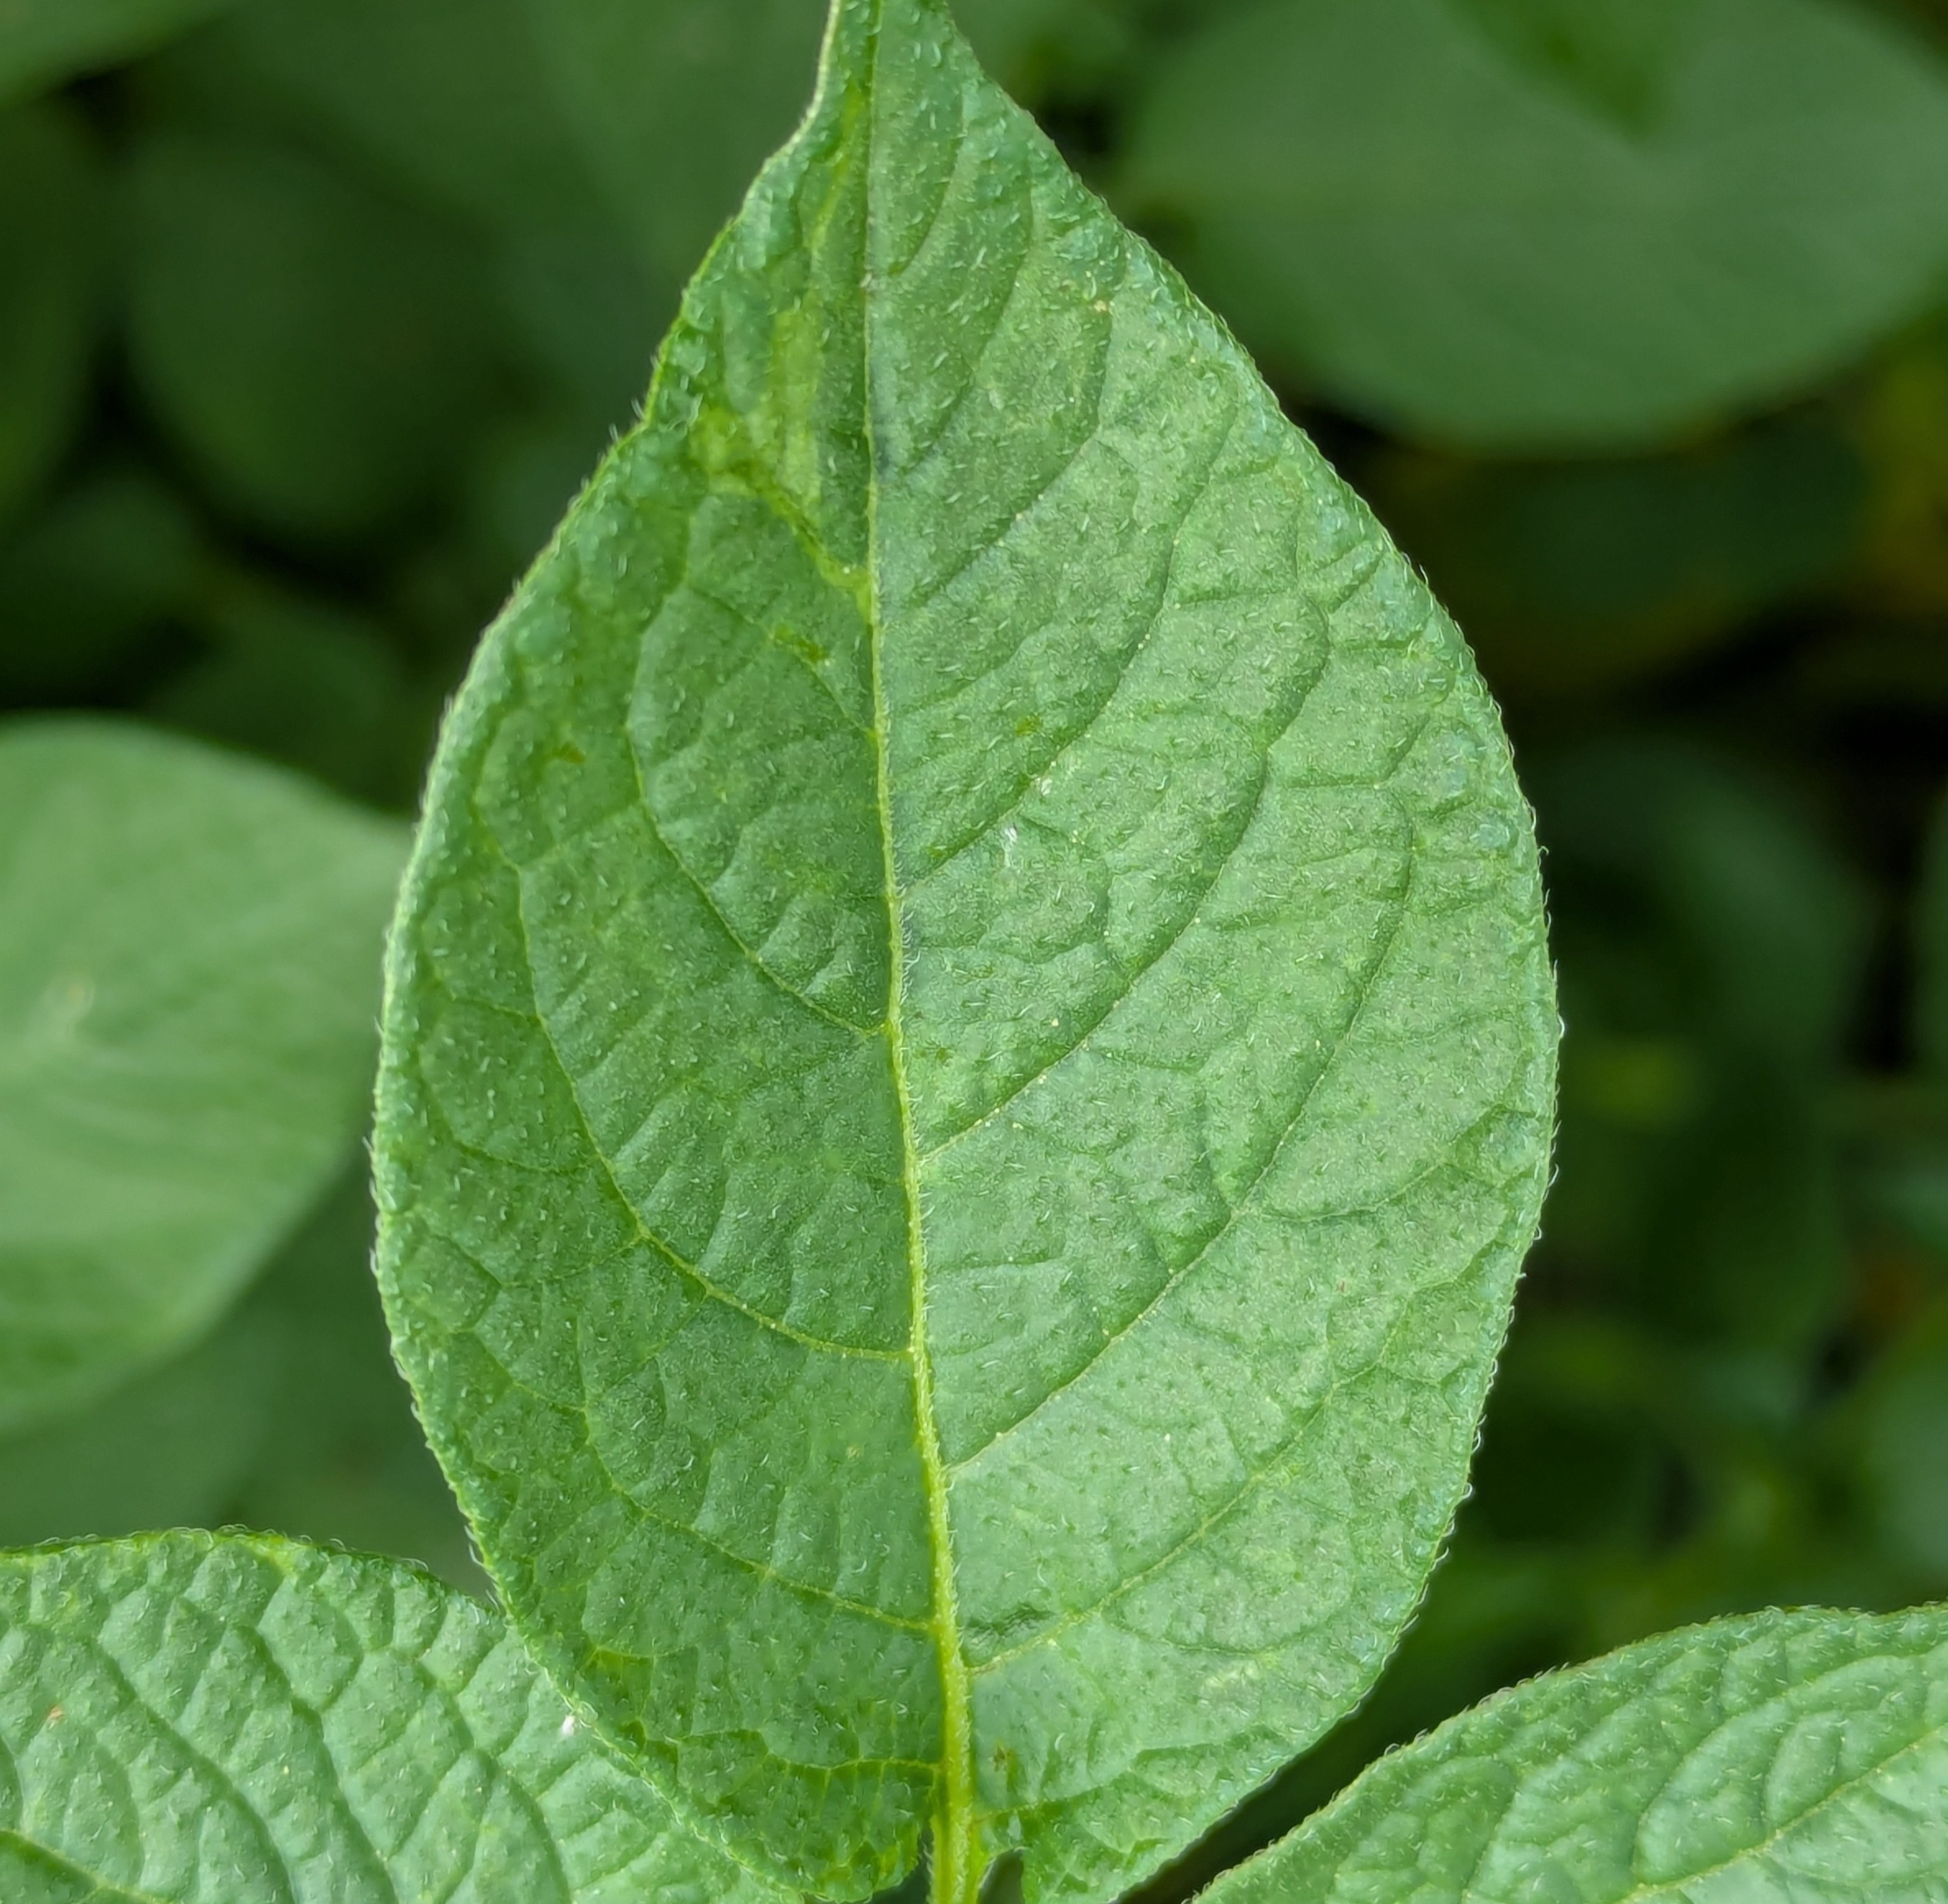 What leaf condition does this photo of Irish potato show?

healthy
